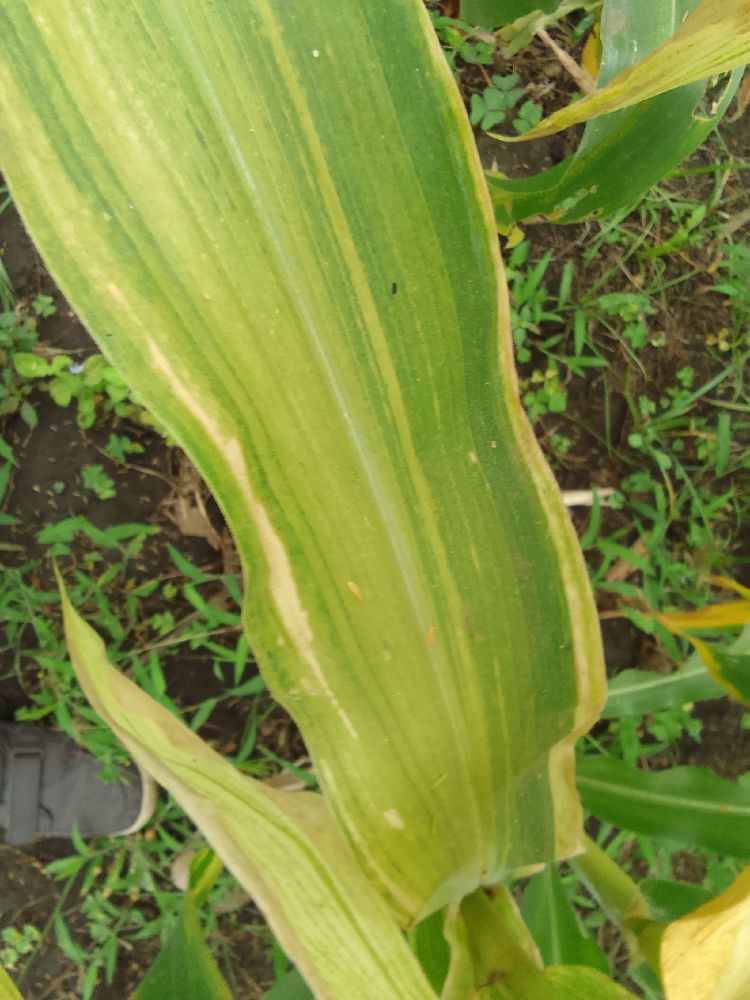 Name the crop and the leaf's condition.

maize, maize lethal necrosis
